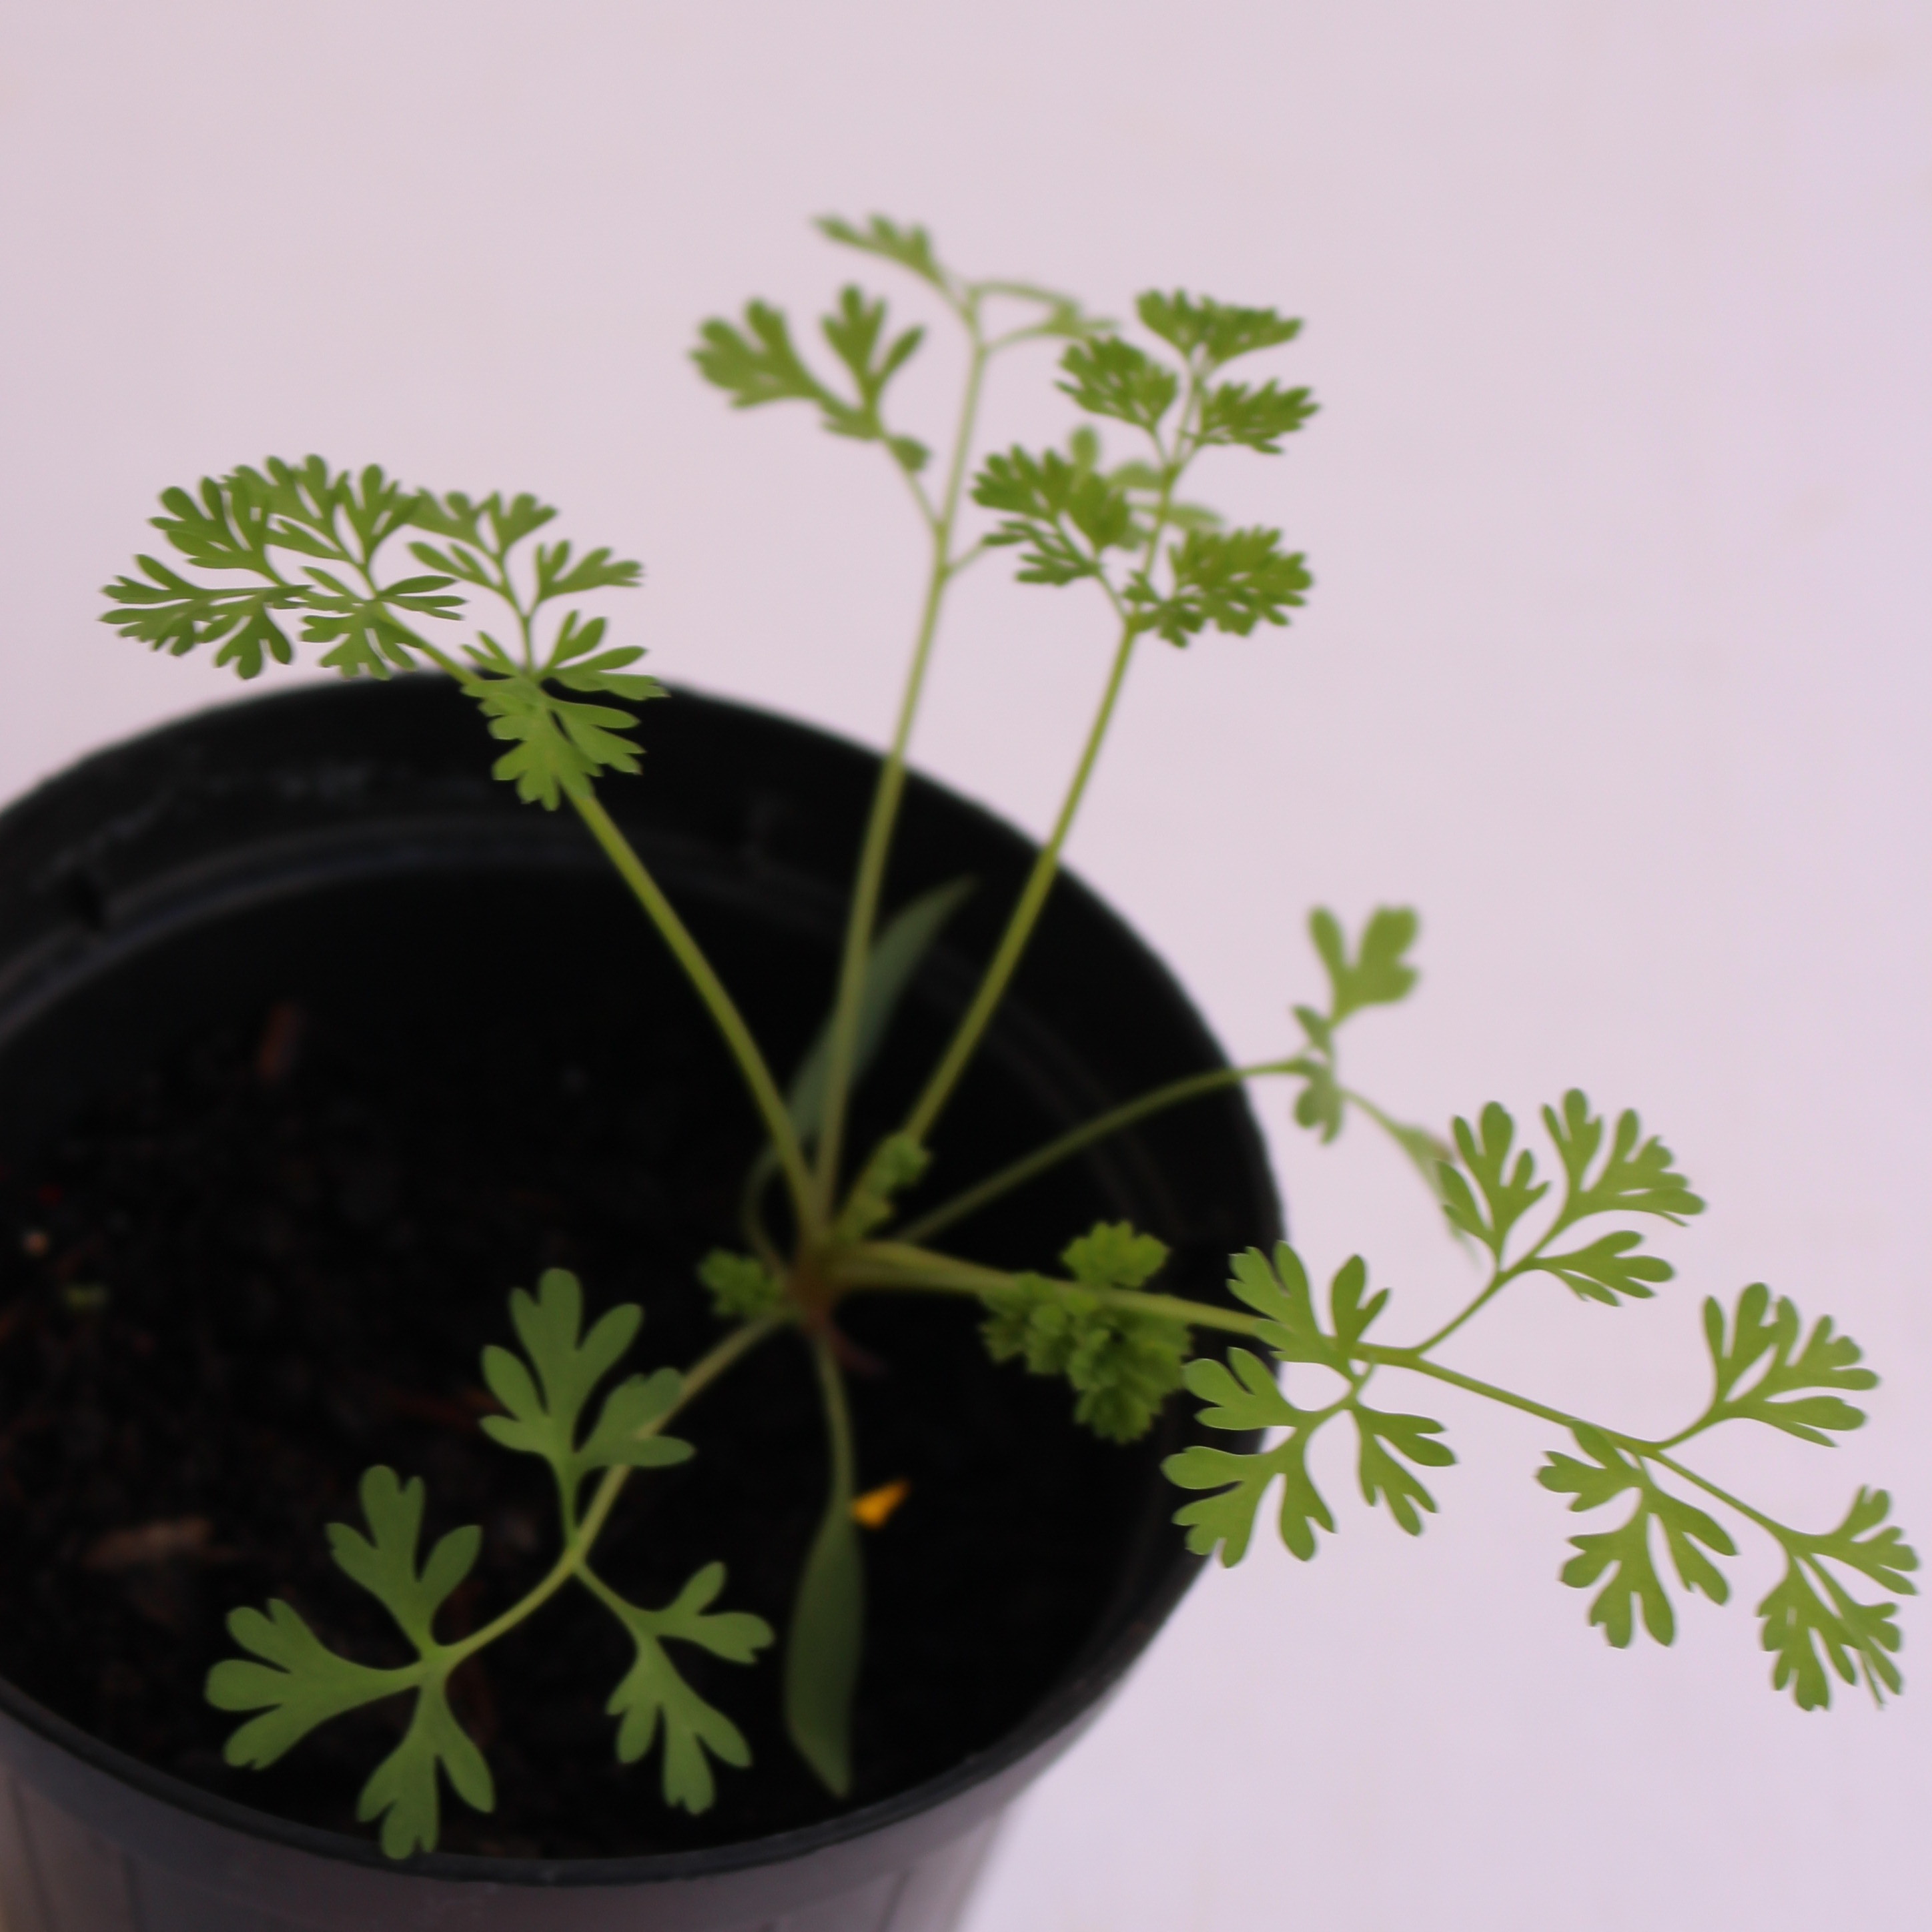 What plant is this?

Fumaria officinalis
